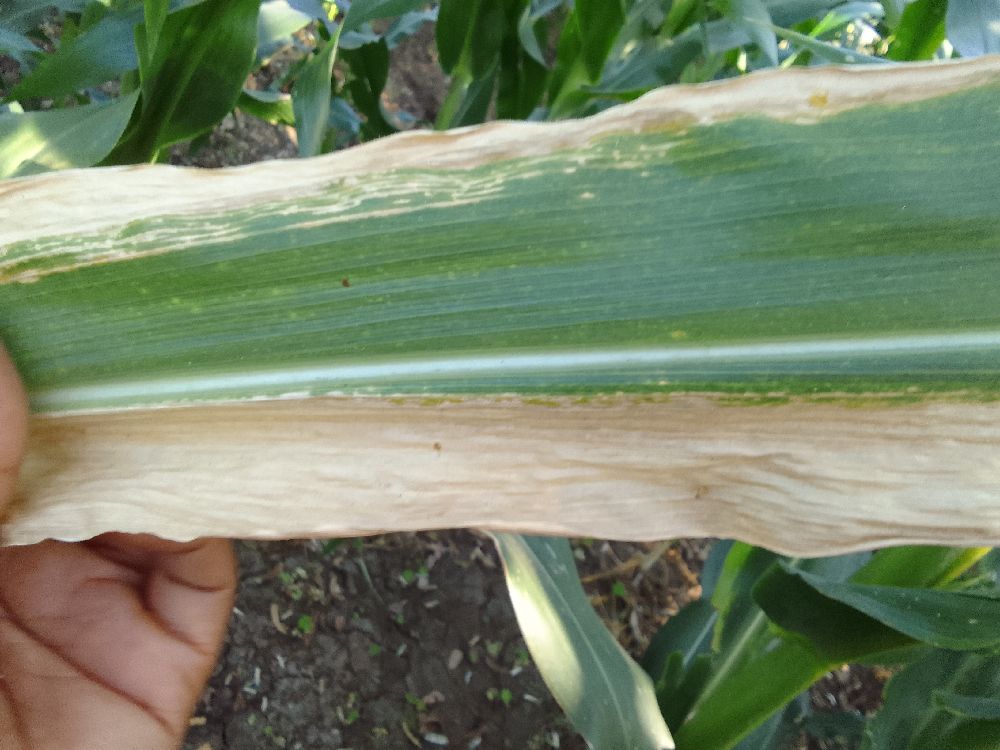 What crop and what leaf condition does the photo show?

maize, maize lethal necrosis
